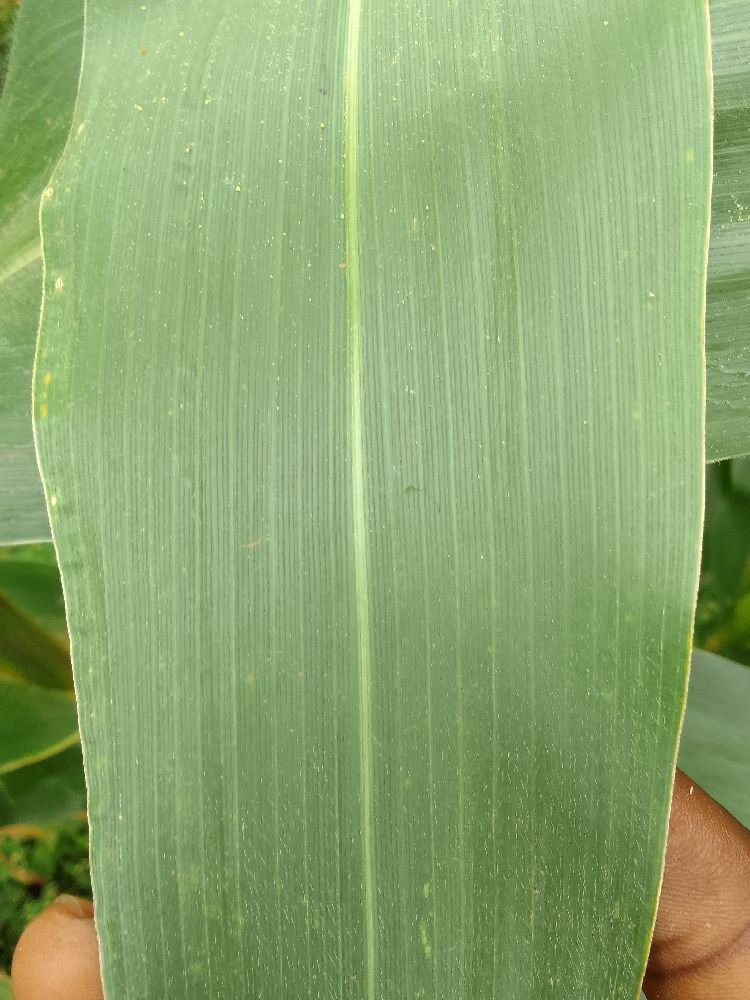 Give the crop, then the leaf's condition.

maize, healthy
